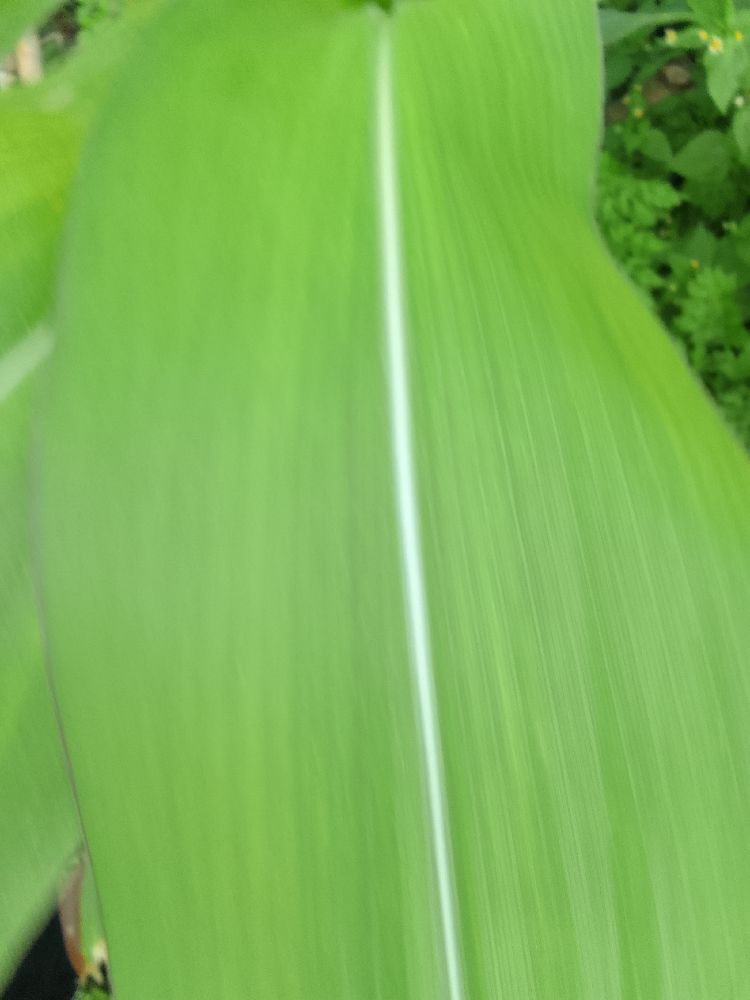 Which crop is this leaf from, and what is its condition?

maize, maize lethal necrosis
